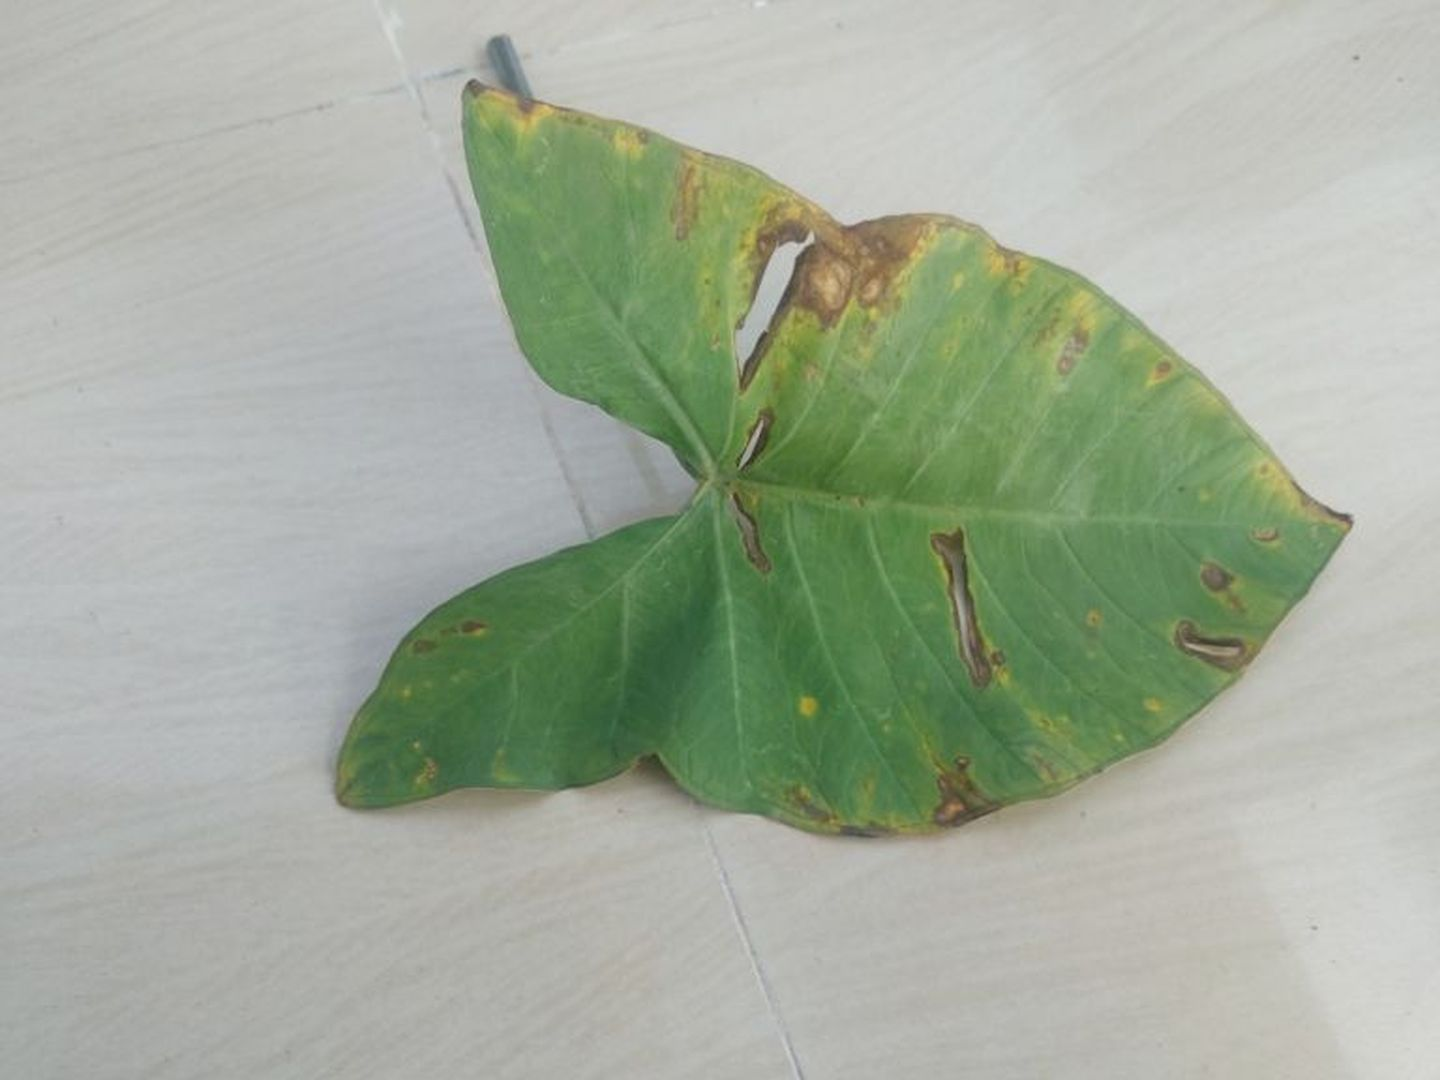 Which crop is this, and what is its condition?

taro, leaf blight
